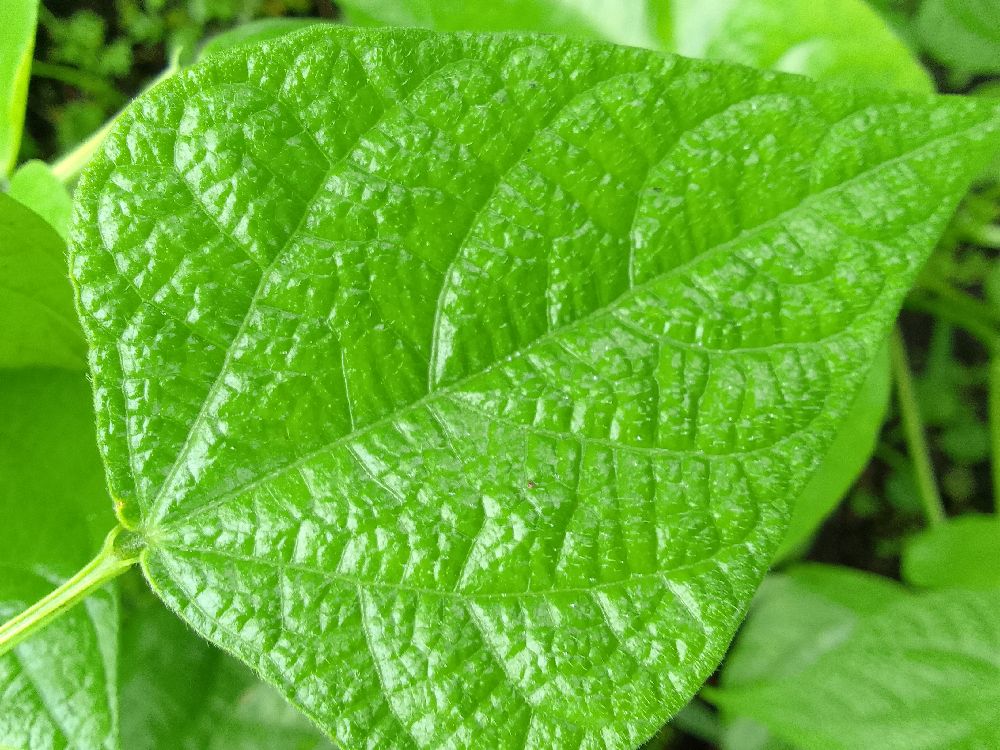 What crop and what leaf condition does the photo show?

common bean, healthy
